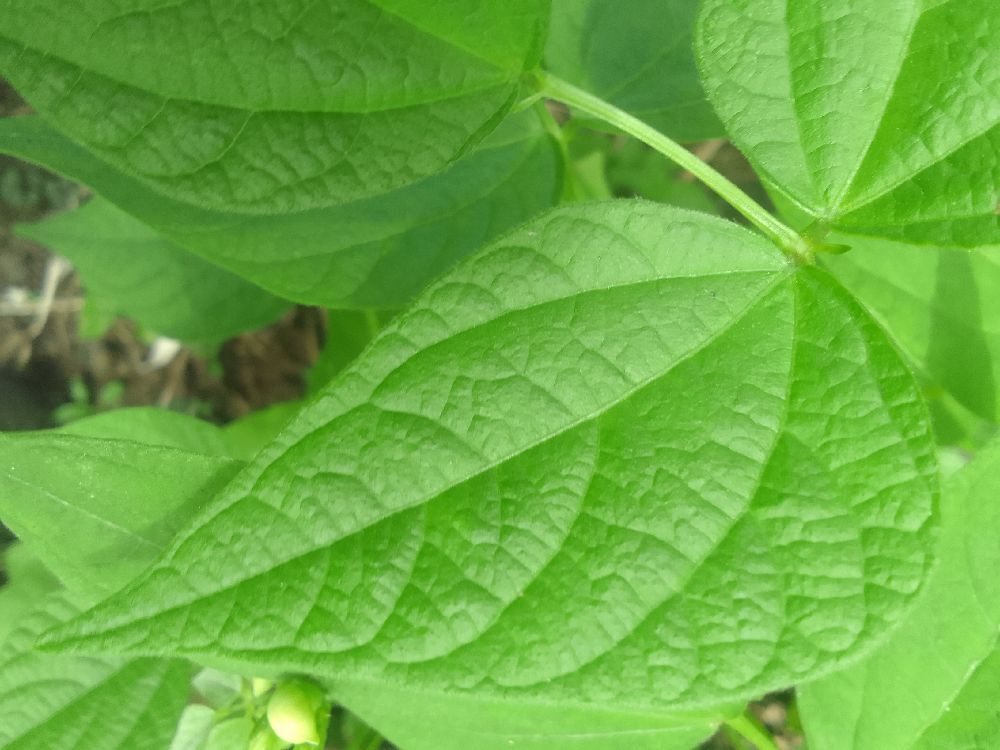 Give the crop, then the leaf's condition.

common bean, healthy
